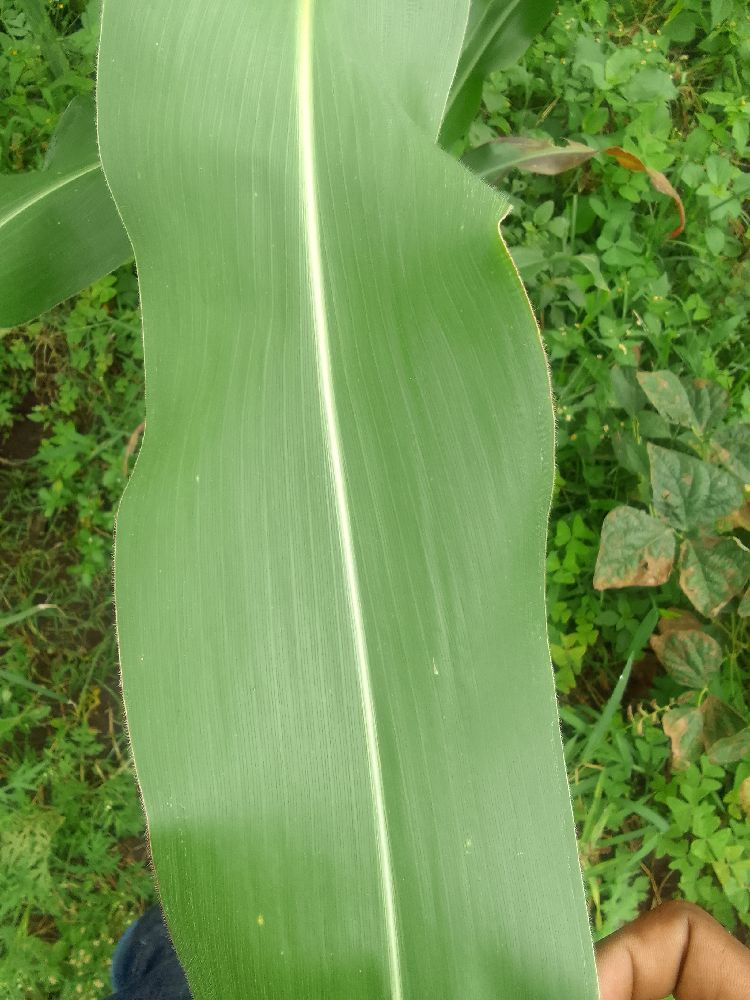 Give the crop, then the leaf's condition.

maize, healthy
